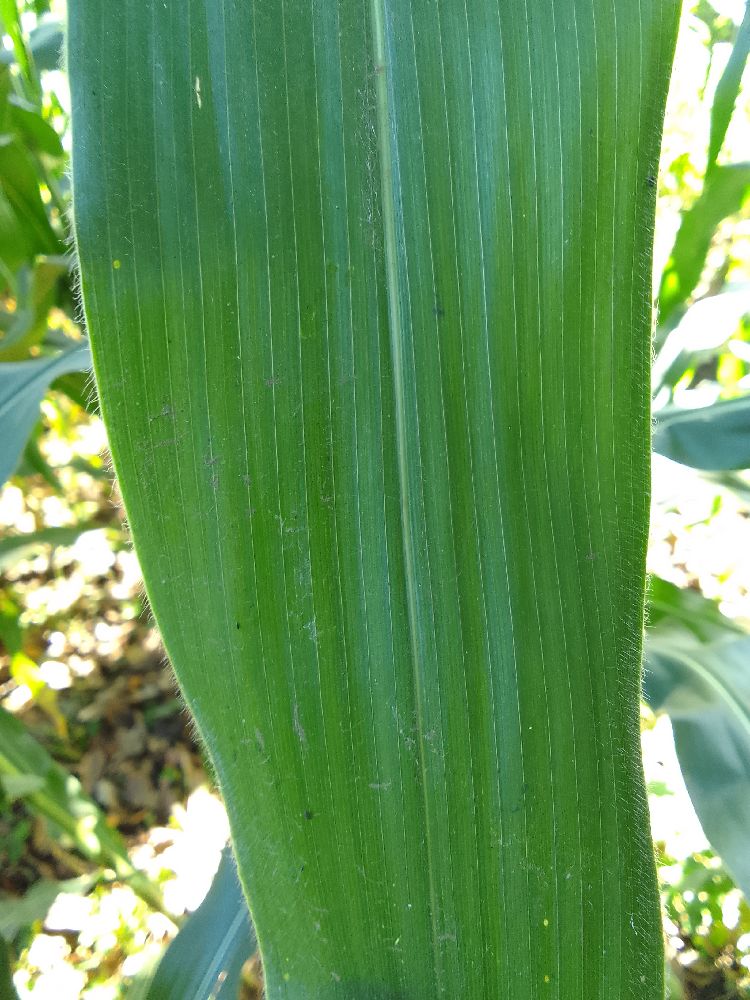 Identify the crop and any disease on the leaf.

maize, healthy
